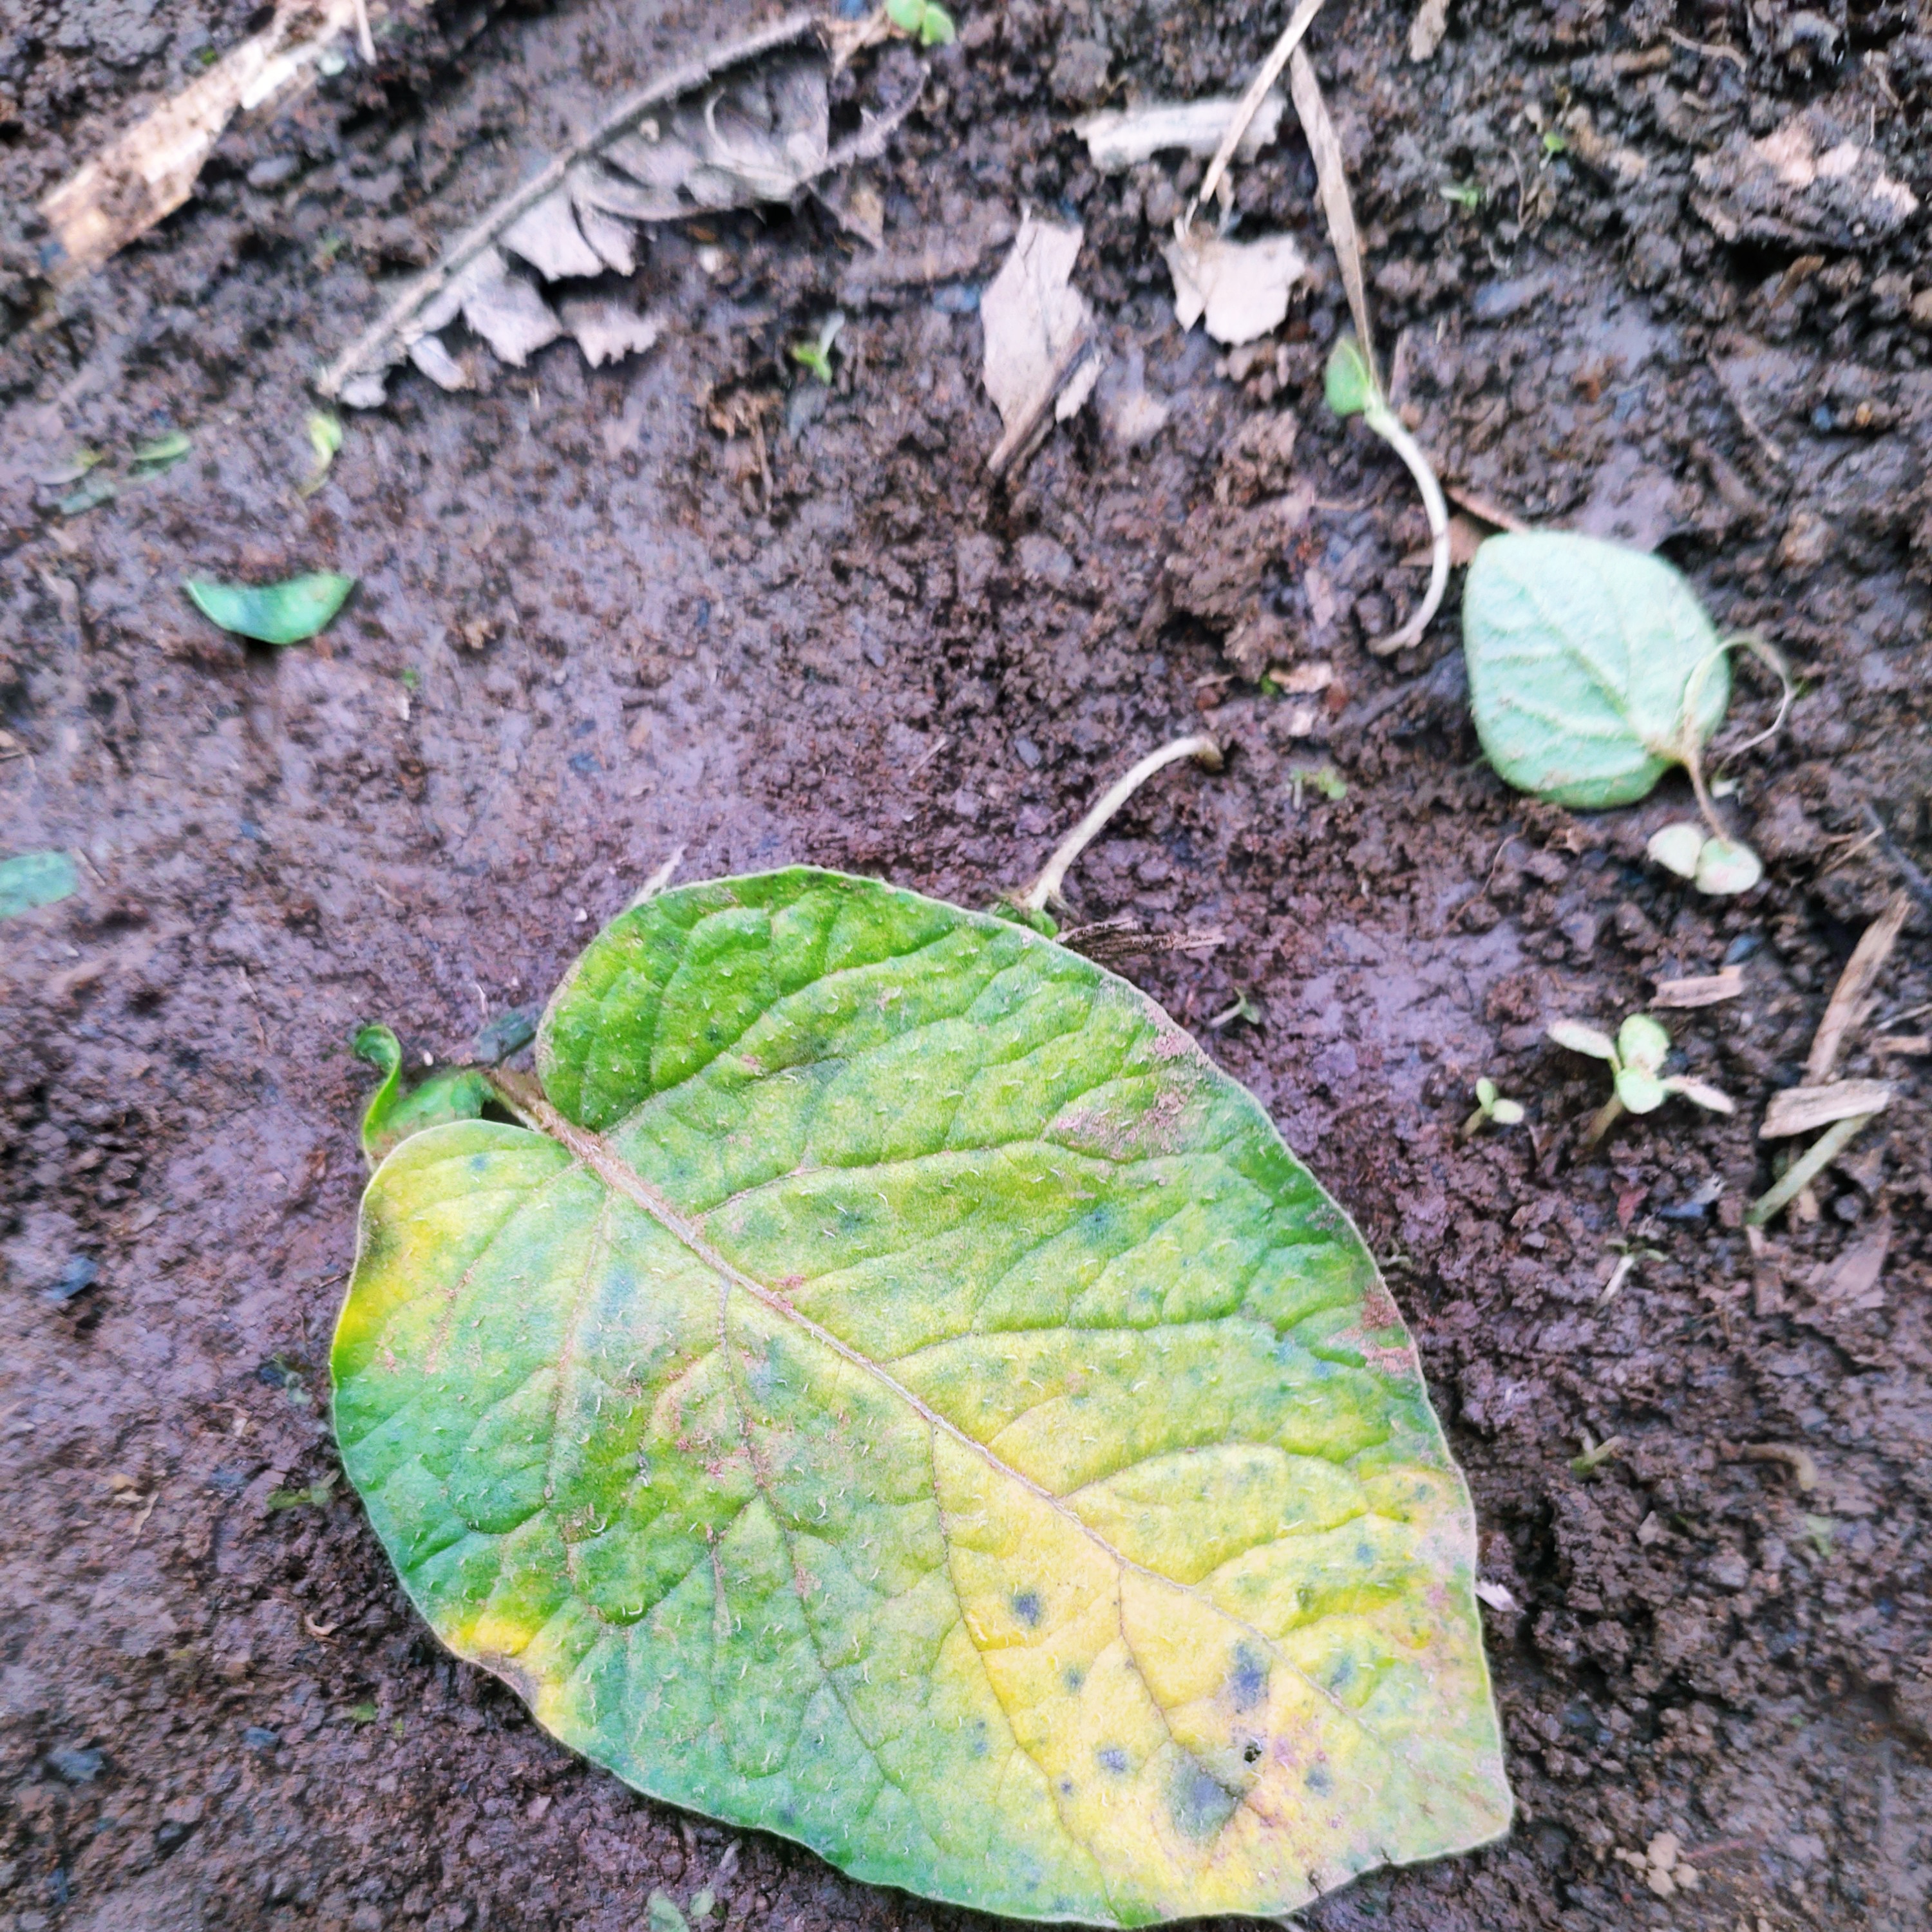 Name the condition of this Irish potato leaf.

late blight
